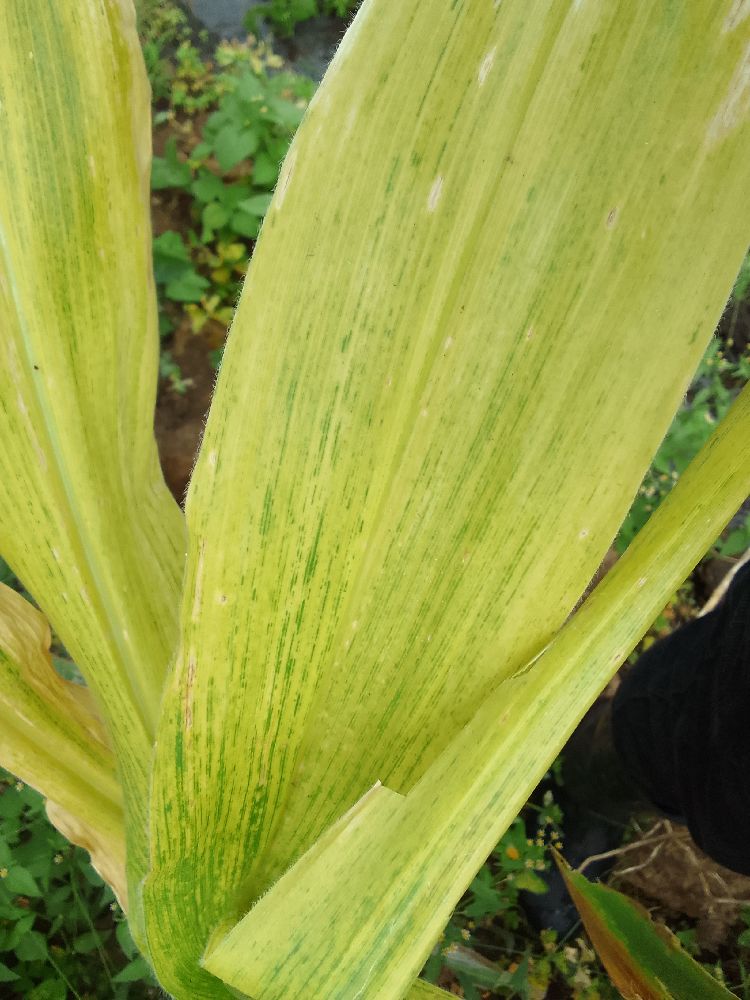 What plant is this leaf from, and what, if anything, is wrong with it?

maize, maize lethal necrosis
